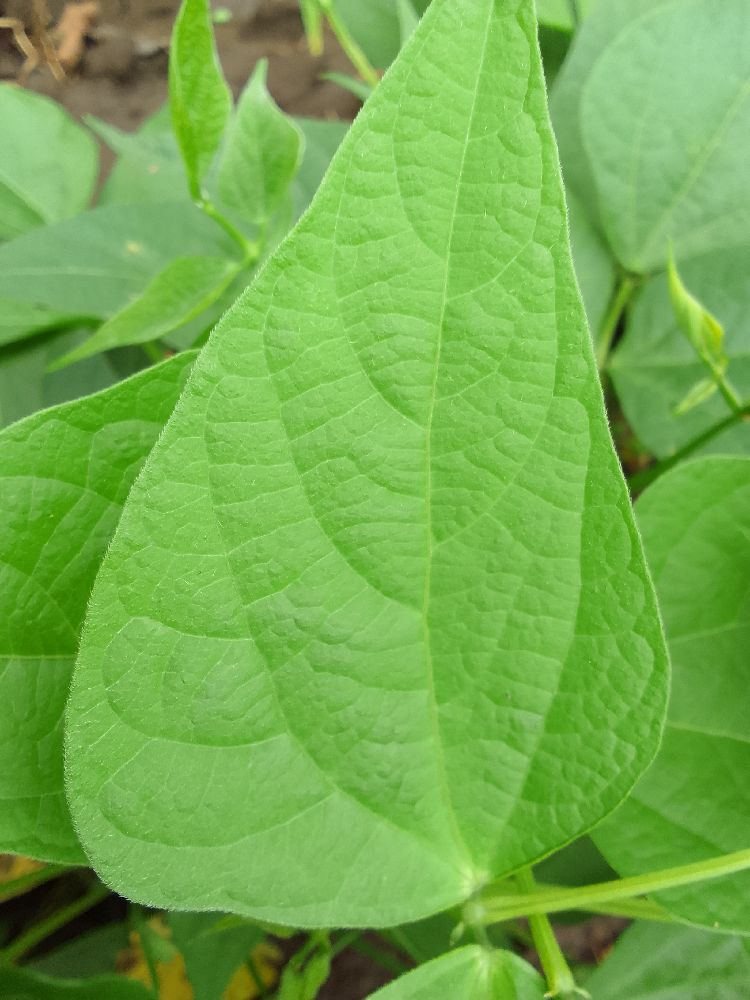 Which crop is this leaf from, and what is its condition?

common bean, healthy
